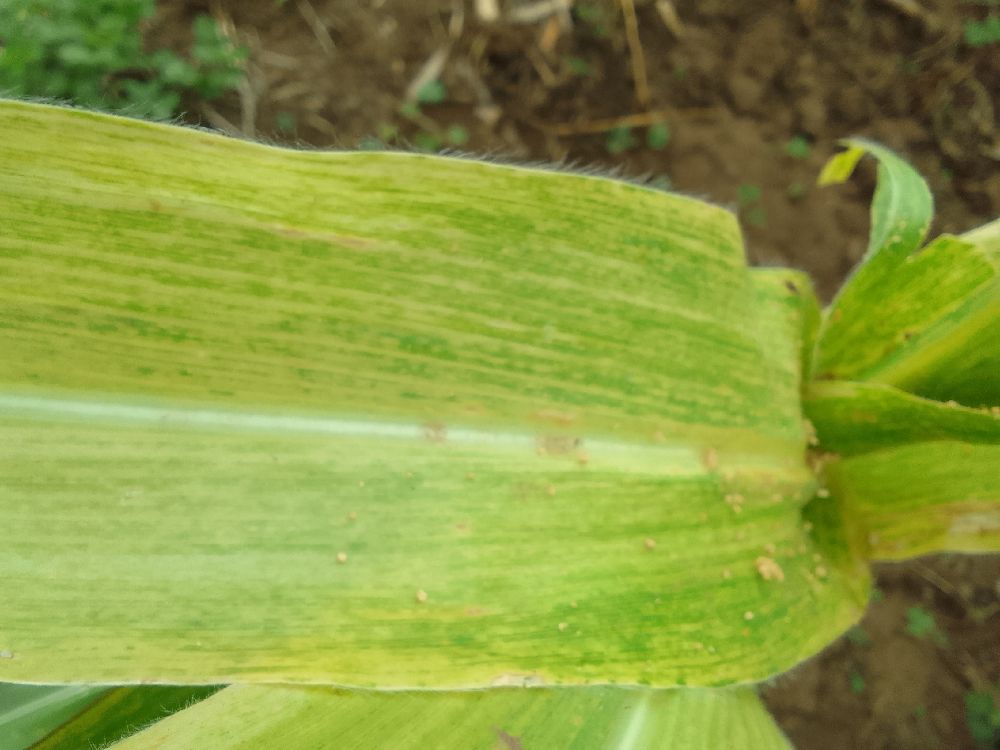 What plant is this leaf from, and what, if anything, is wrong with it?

maize, maize lethal necrosis
